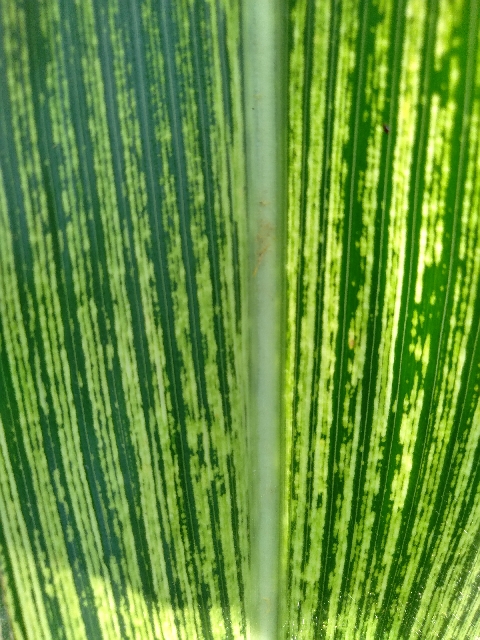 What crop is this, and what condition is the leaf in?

maize, maize streak virus
